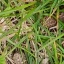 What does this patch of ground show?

grass
